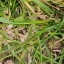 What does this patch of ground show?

grass
